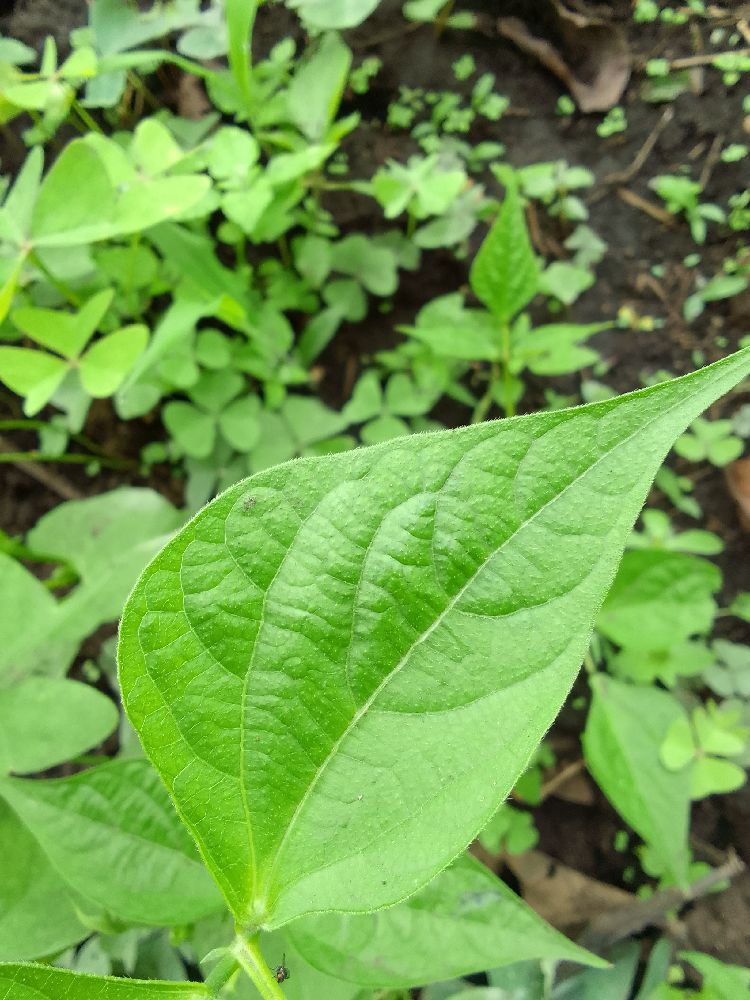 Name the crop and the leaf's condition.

common bean, healthy
